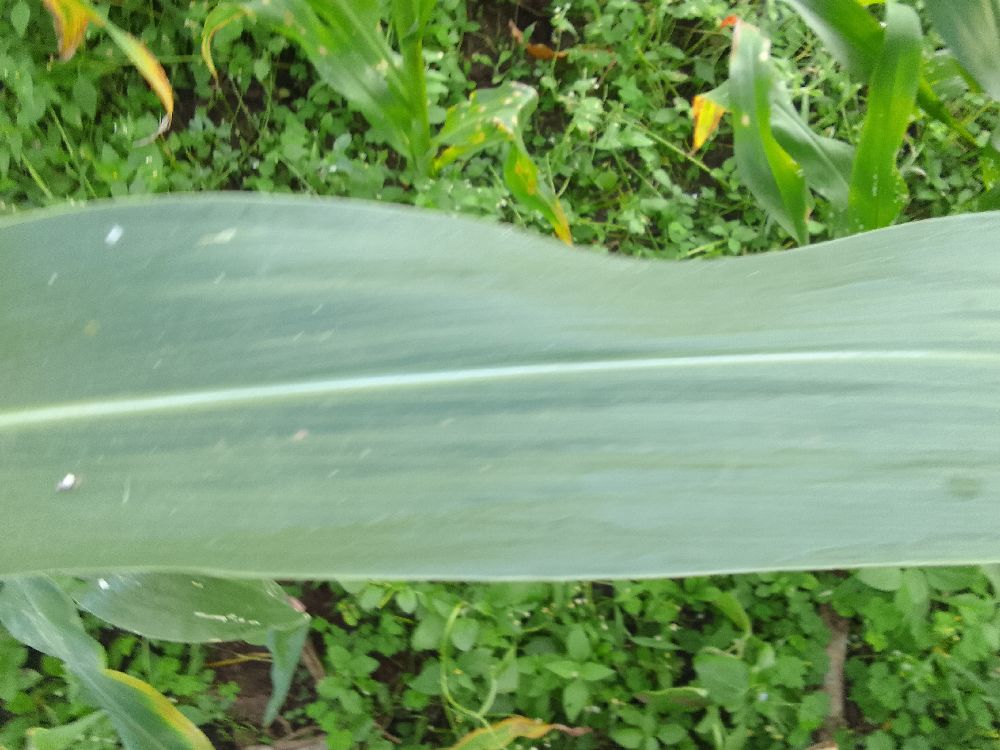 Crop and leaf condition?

maize, healthy
